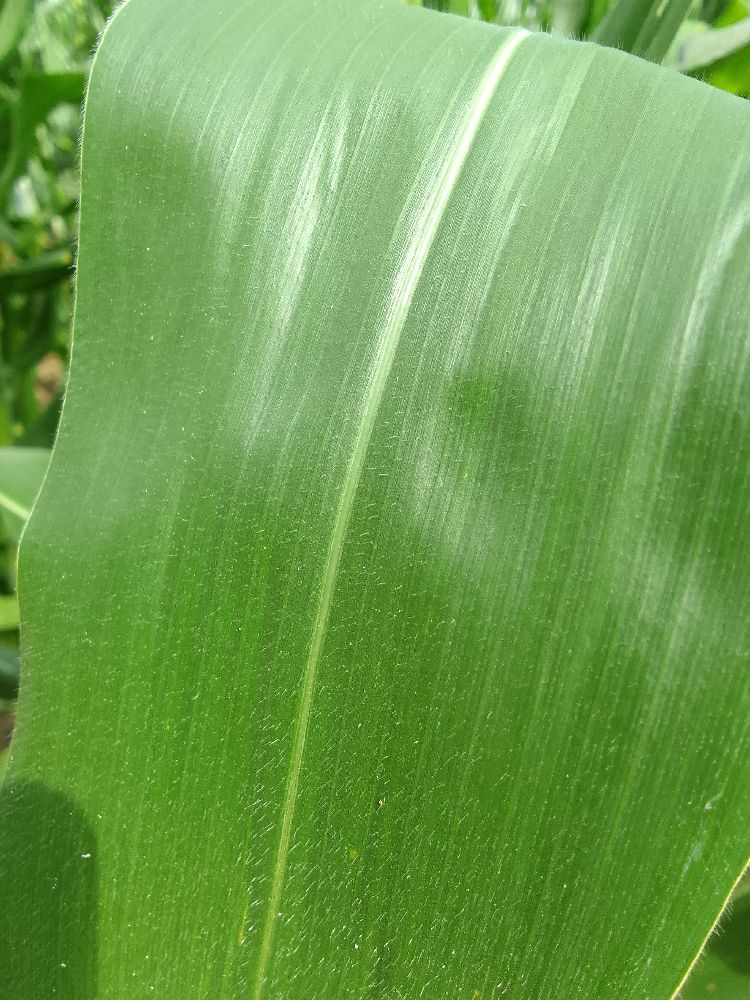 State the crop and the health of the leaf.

maize, healthy
